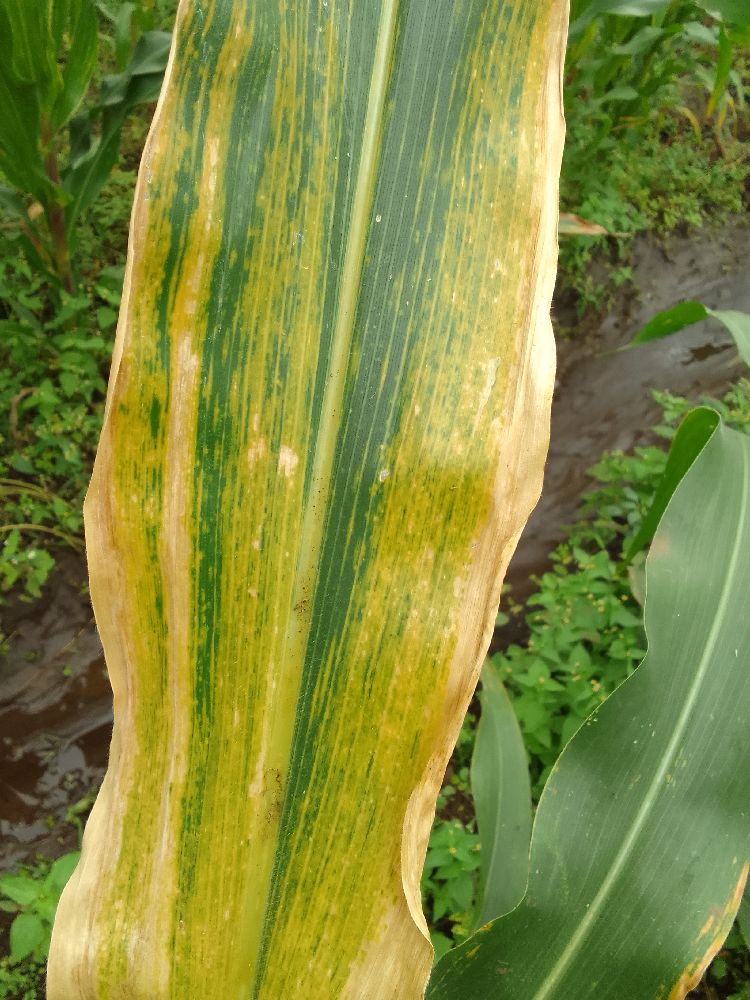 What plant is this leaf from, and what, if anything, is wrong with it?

maize, maize lethal necrosis
